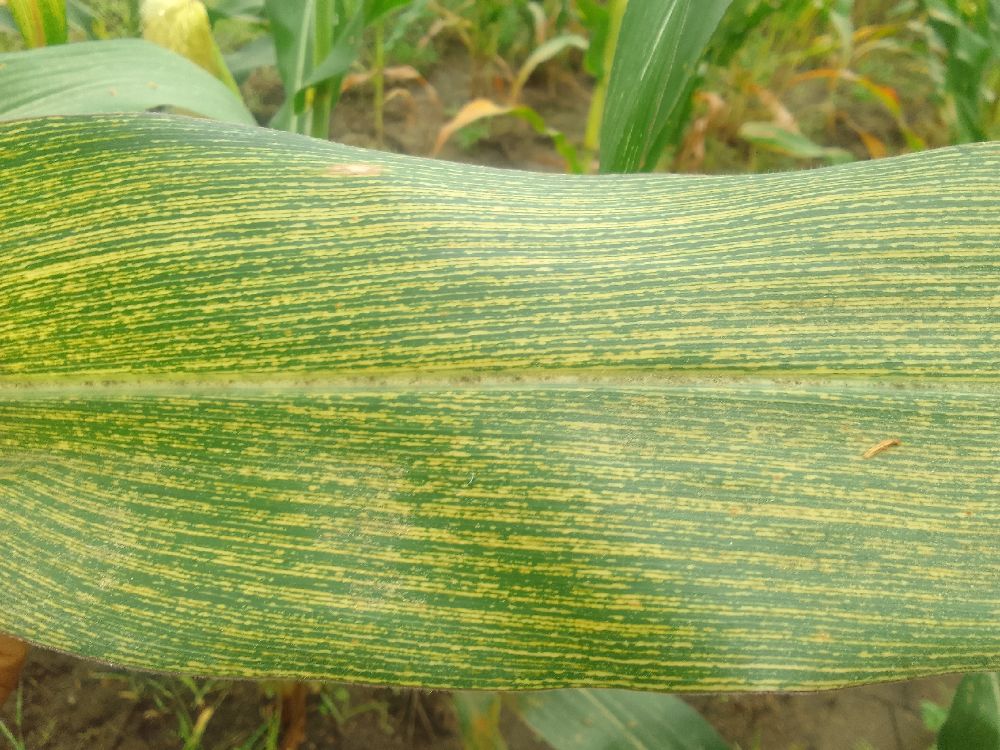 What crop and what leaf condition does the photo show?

maize, maize streak virus
